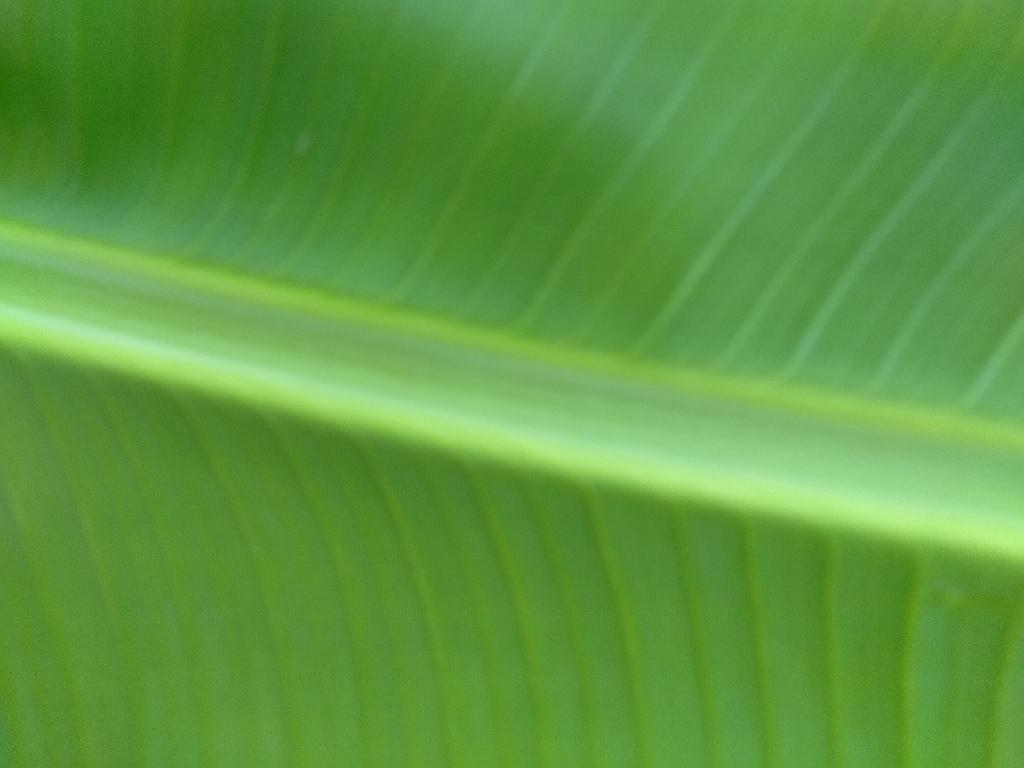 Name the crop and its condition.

banana, healthy
